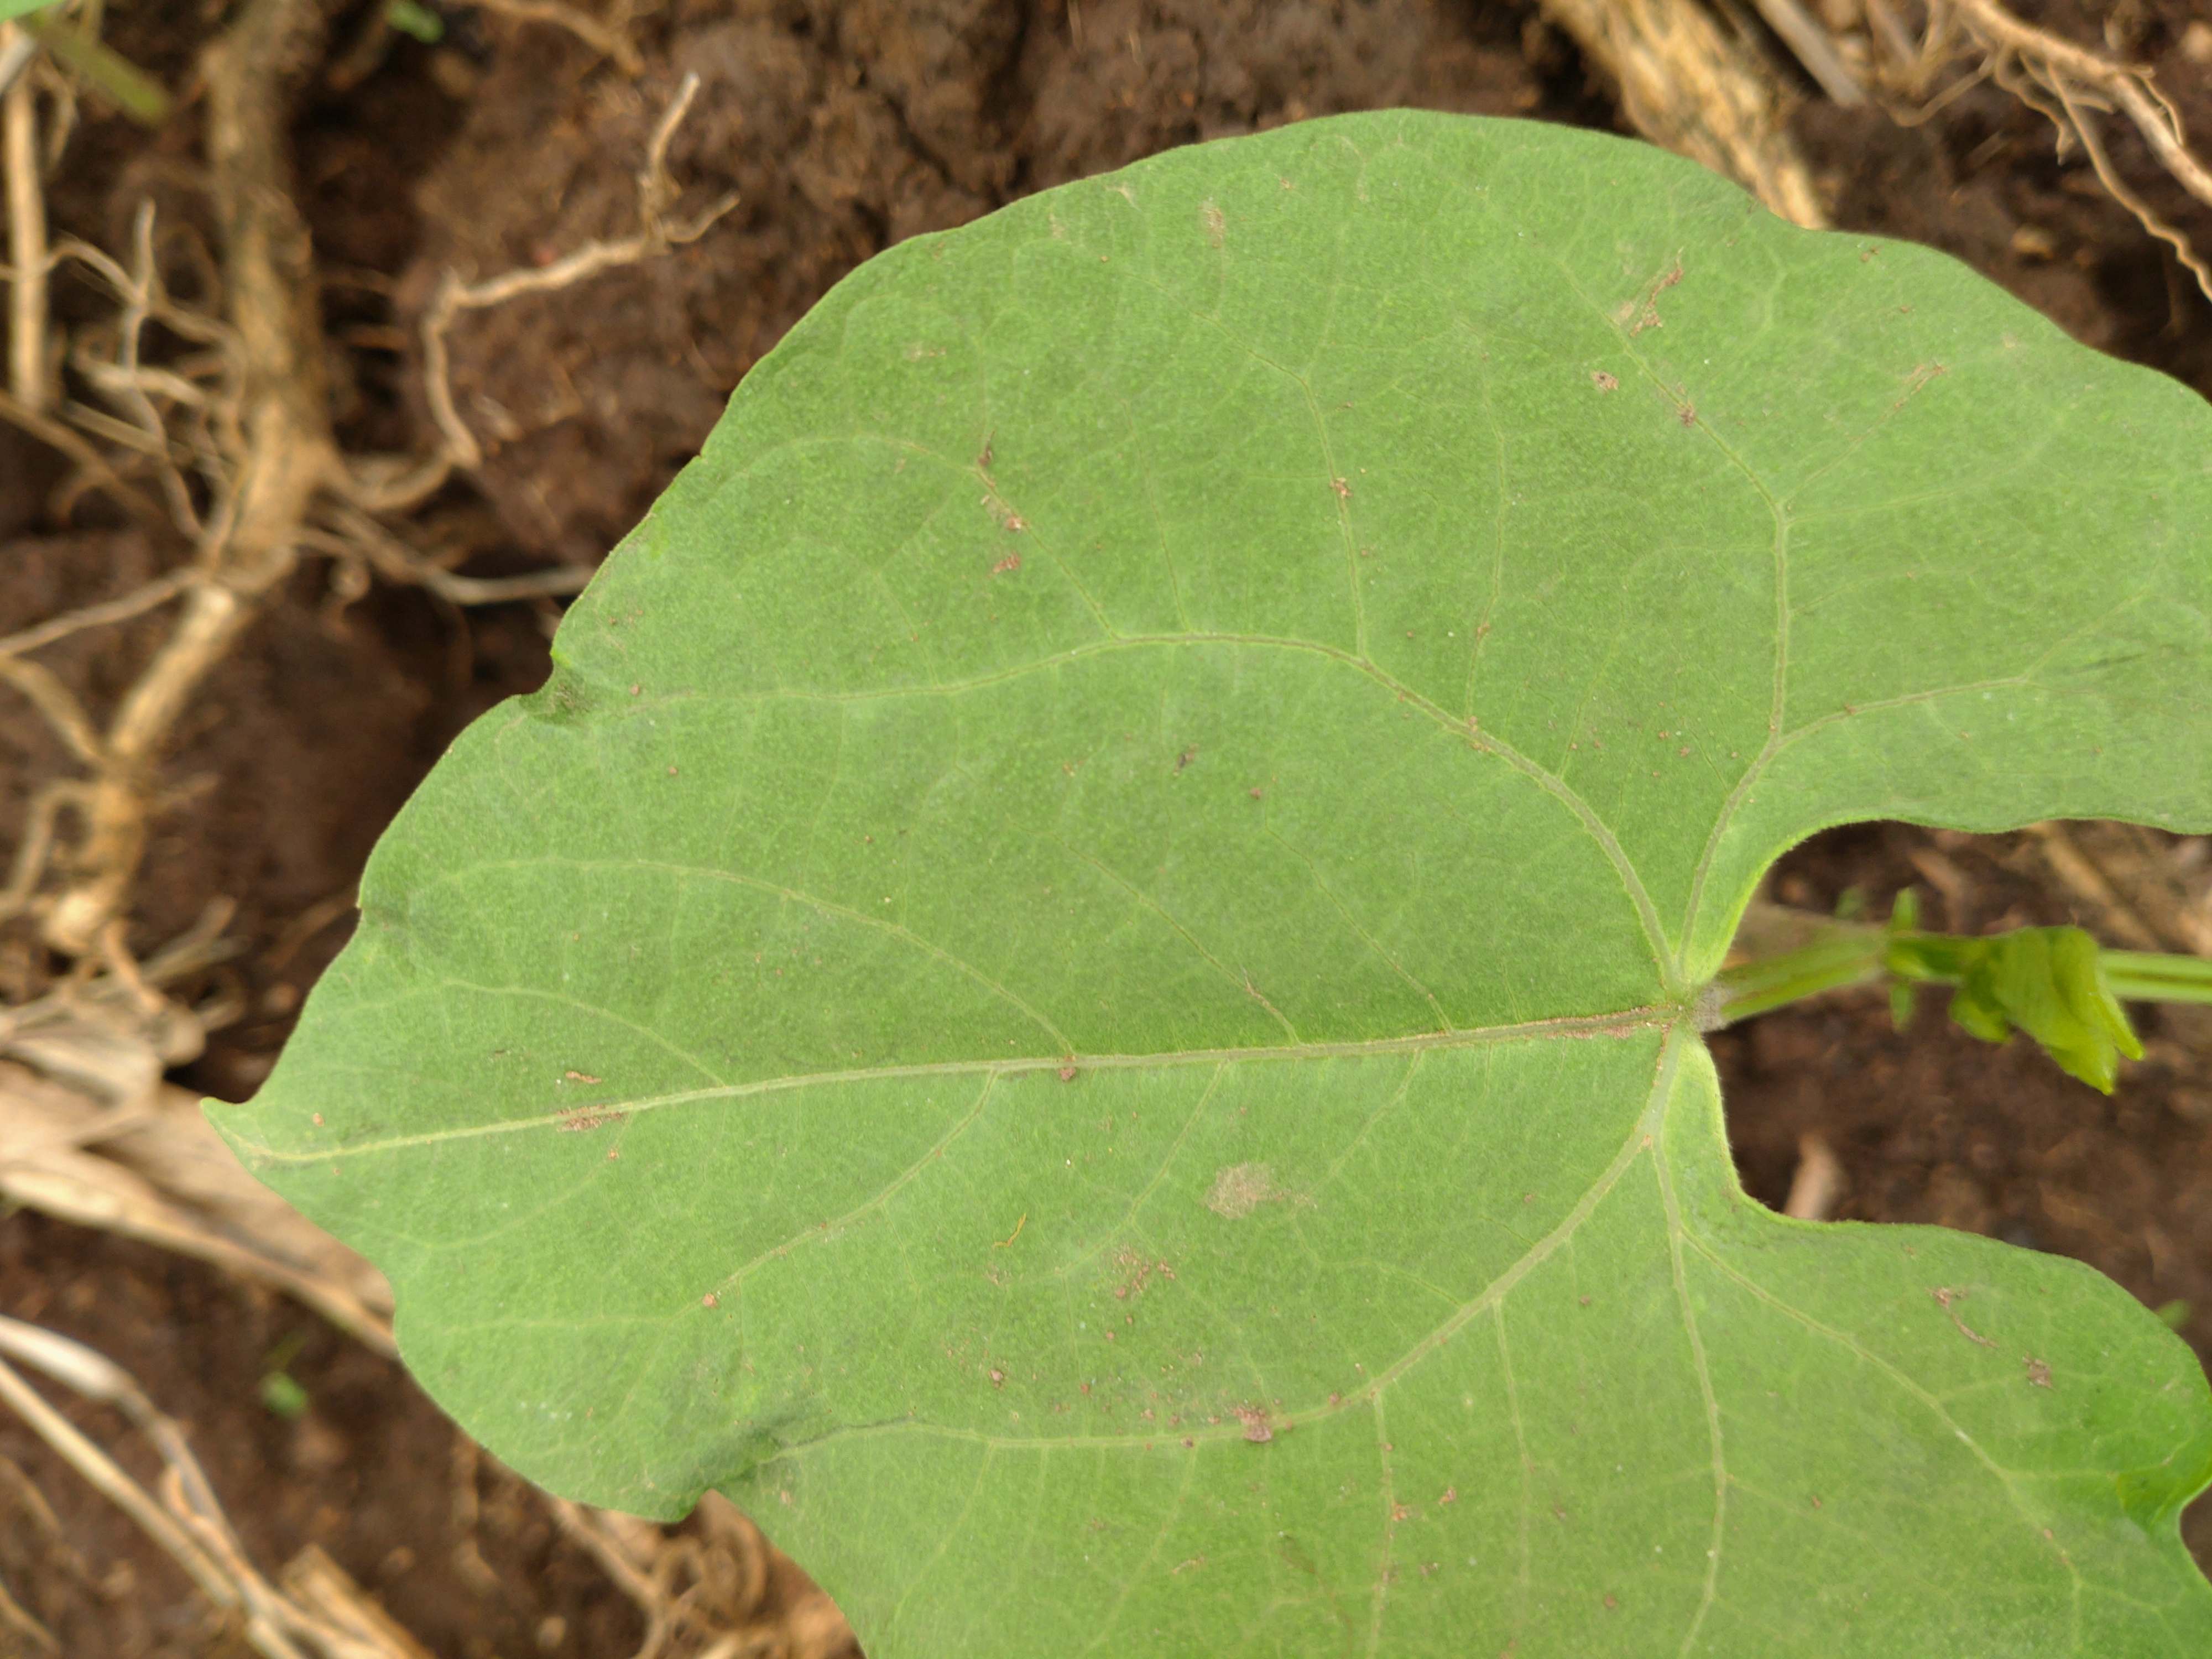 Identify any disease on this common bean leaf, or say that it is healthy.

healthy
